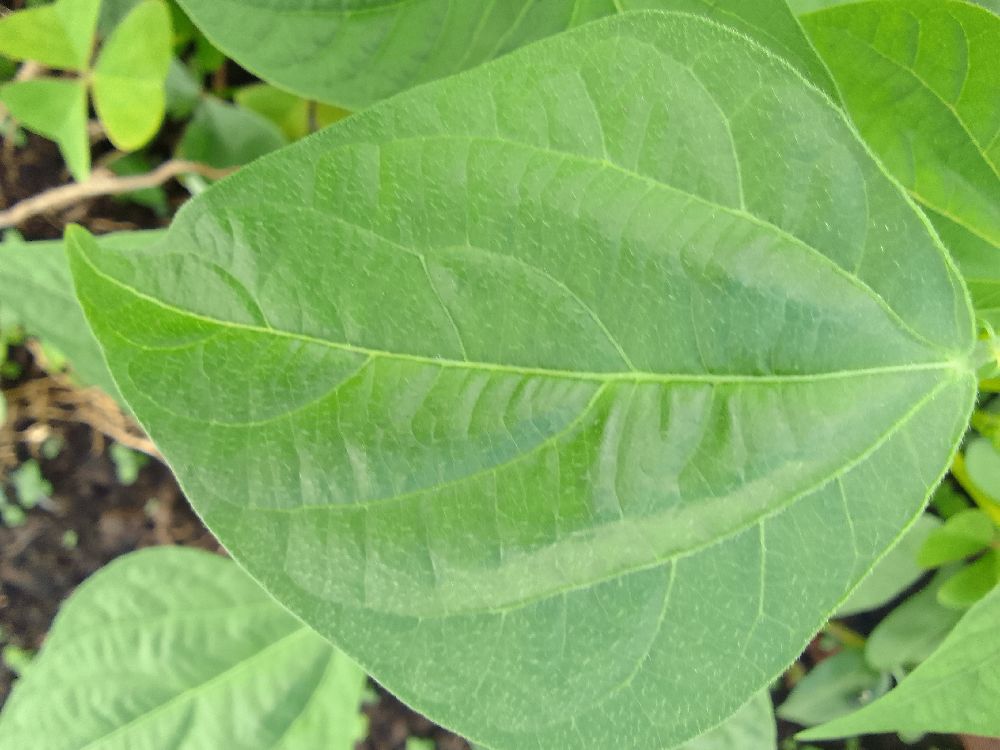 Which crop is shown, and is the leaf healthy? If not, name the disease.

common bean, healthy
